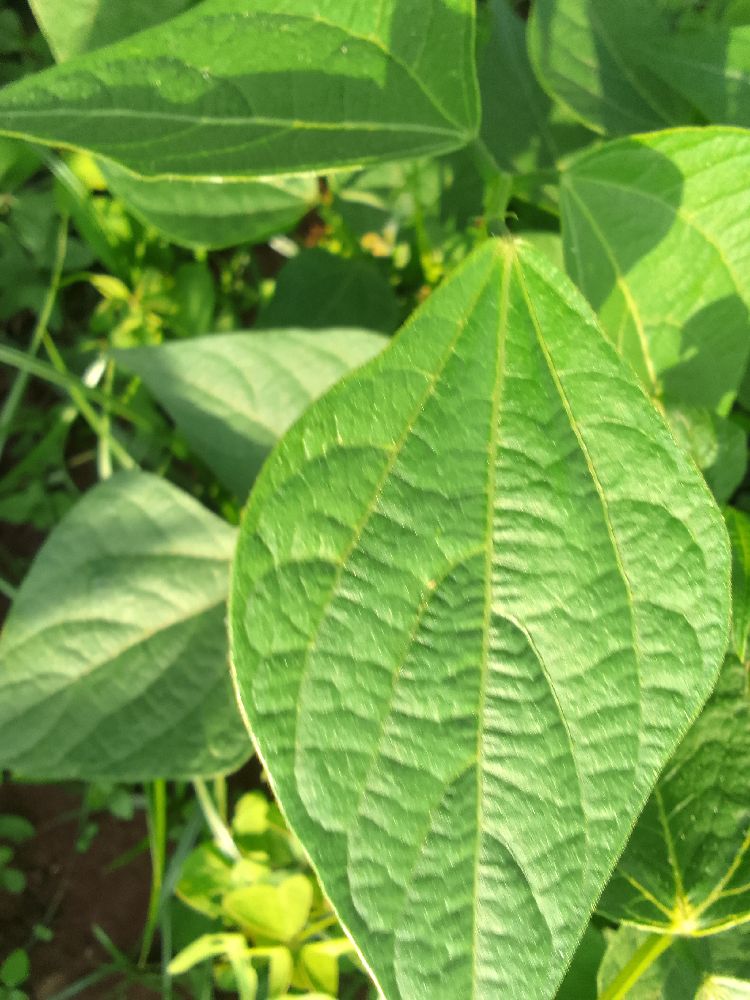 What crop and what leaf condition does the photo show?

common bean, healthy
